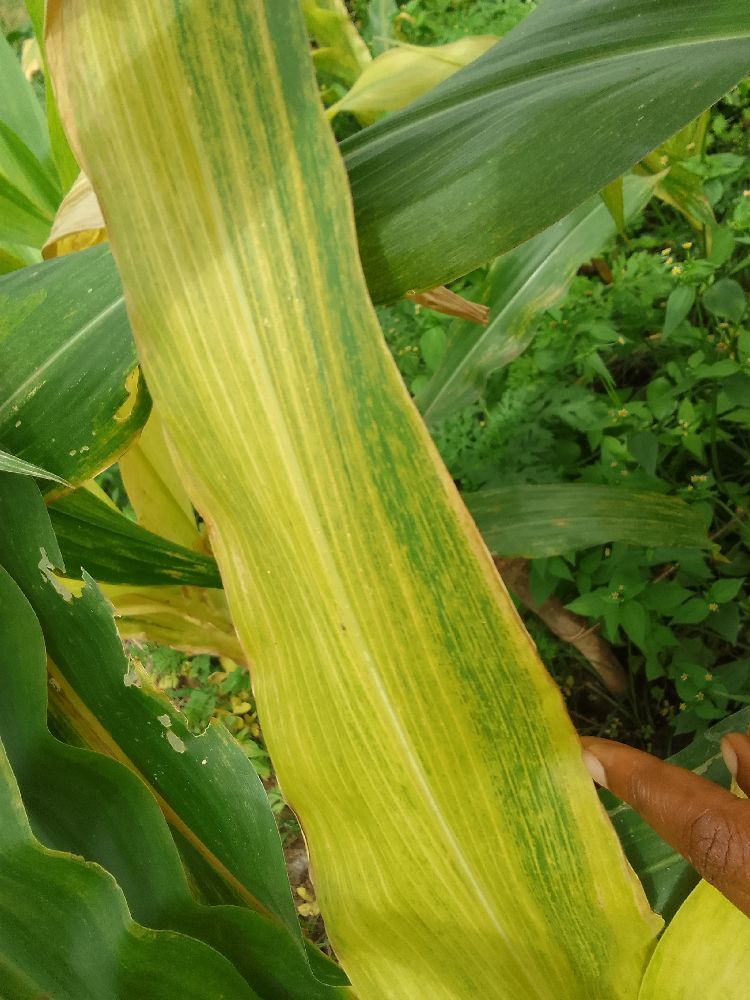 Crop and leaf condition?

maize, maize lethal necrosis
